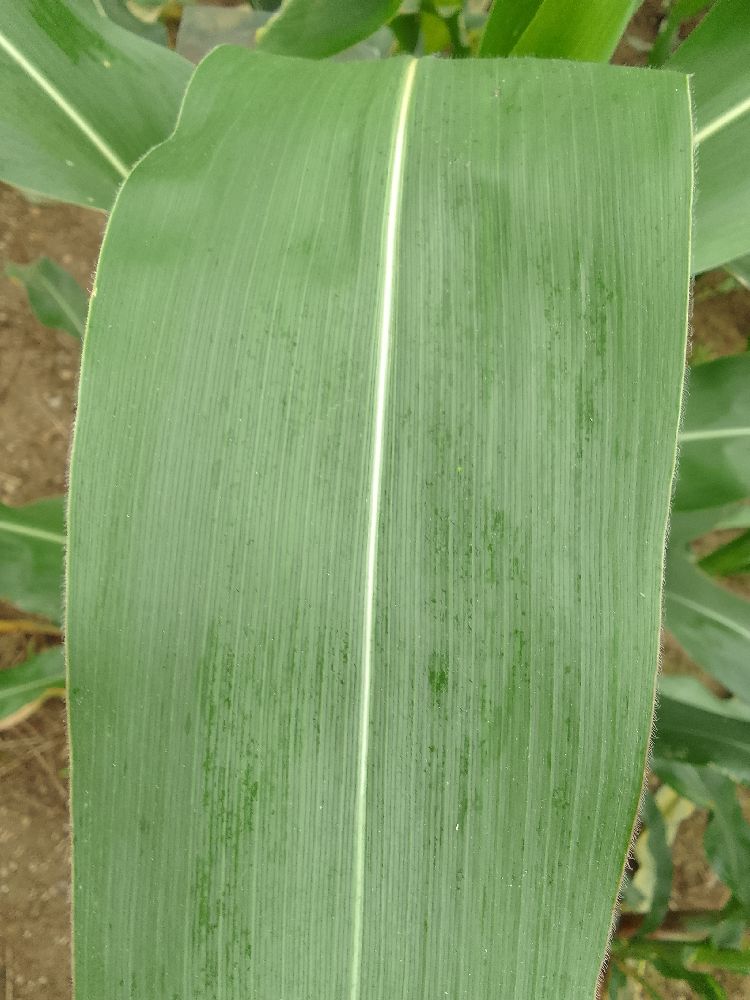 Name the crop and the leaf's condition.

maize, healthy
